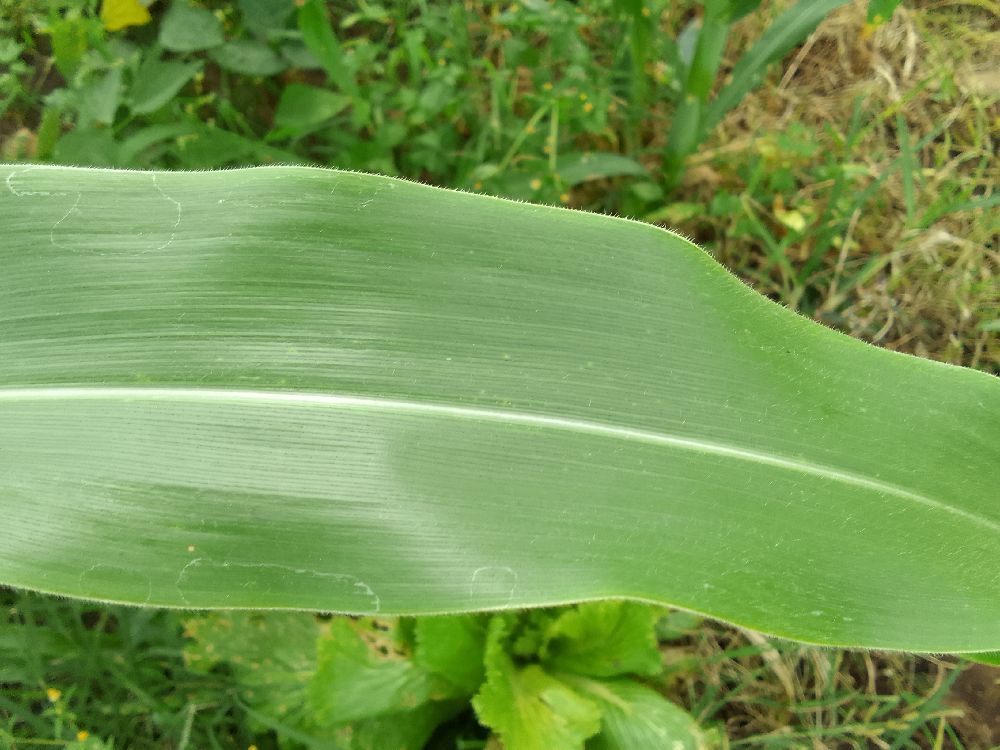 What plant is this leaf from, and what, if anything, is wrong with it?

maize, healthy
